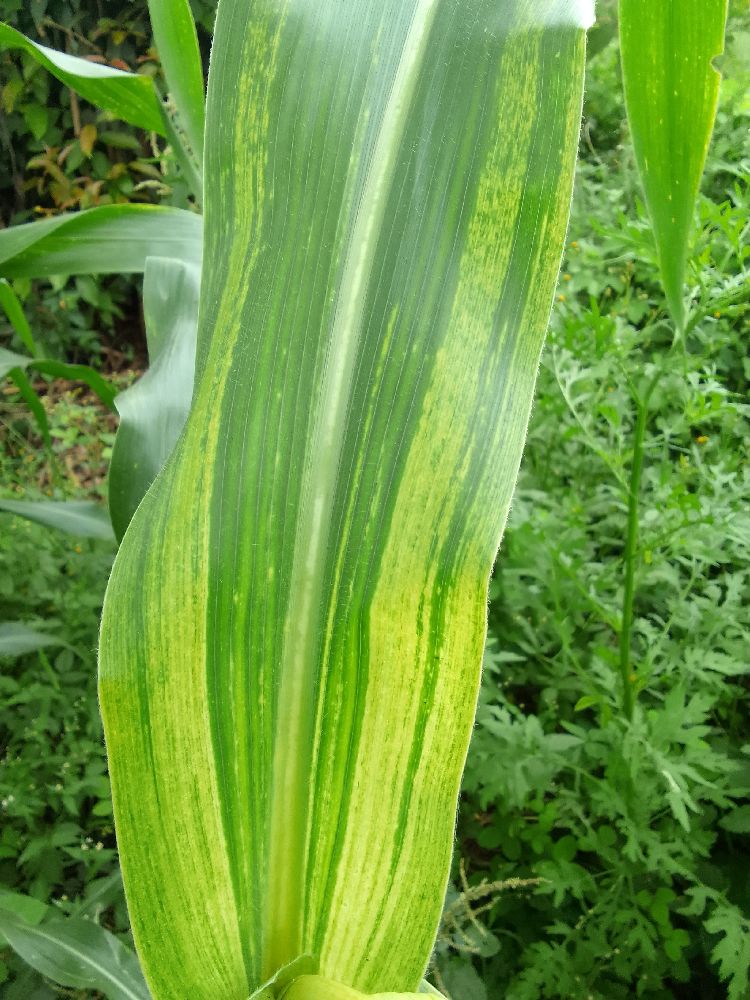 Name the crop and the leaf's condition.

maize, maize lethal necrosis
